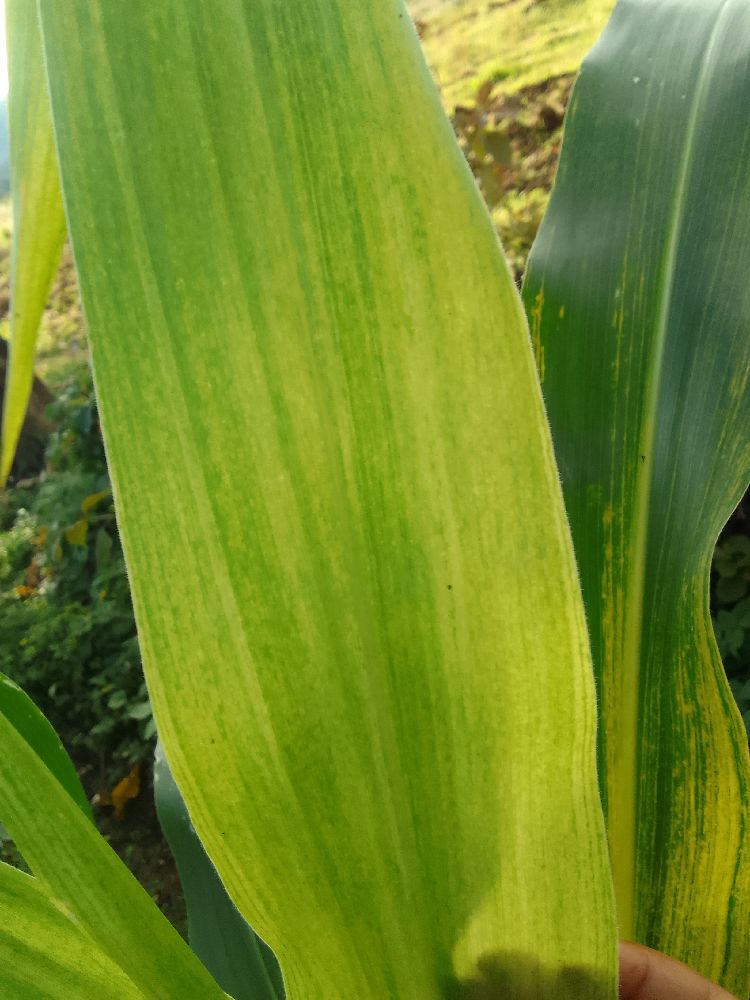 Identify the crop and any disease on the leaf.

maize, maize lethal necrosis
